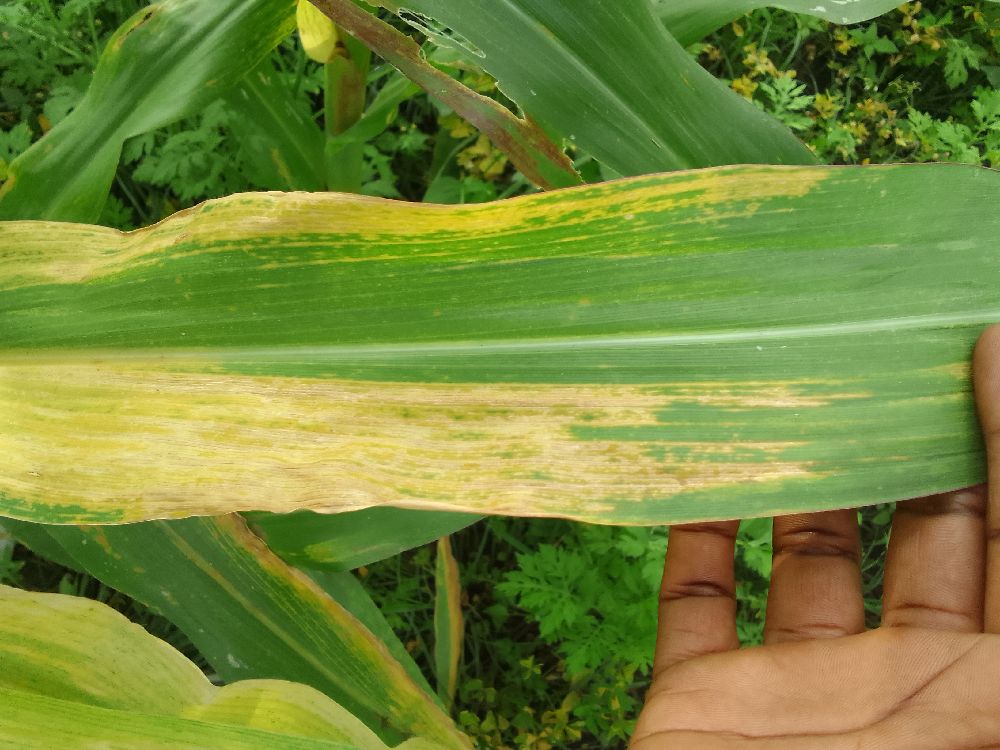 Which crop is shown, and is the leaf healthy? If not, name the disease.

maize, maize lethal necrosis
